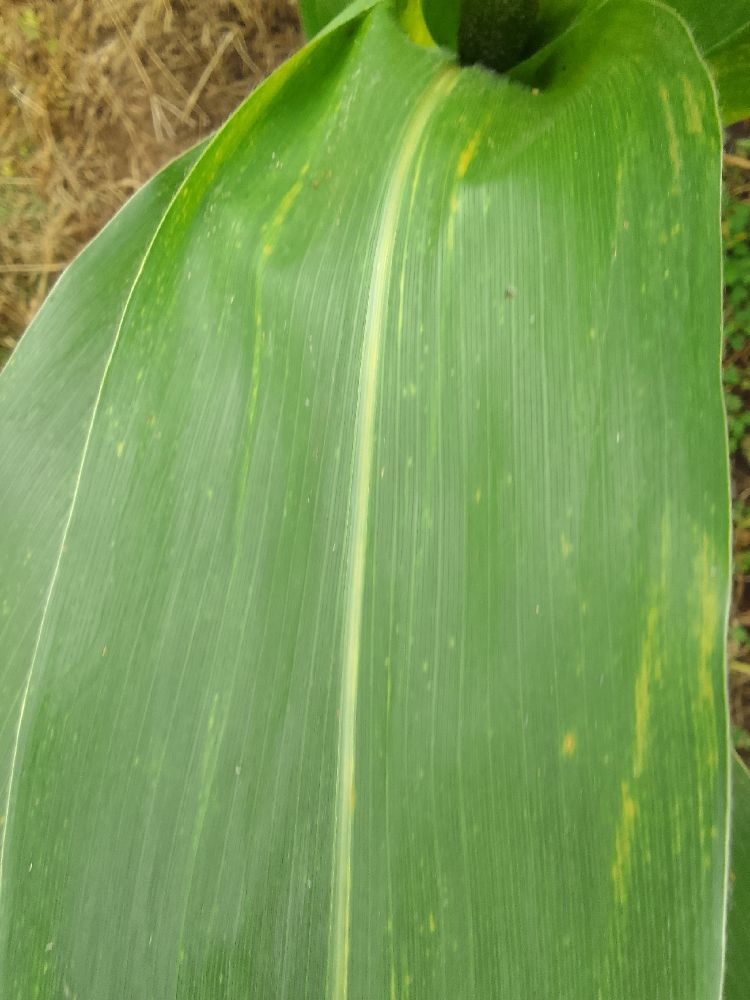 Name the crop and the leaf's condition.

maize, healthy
